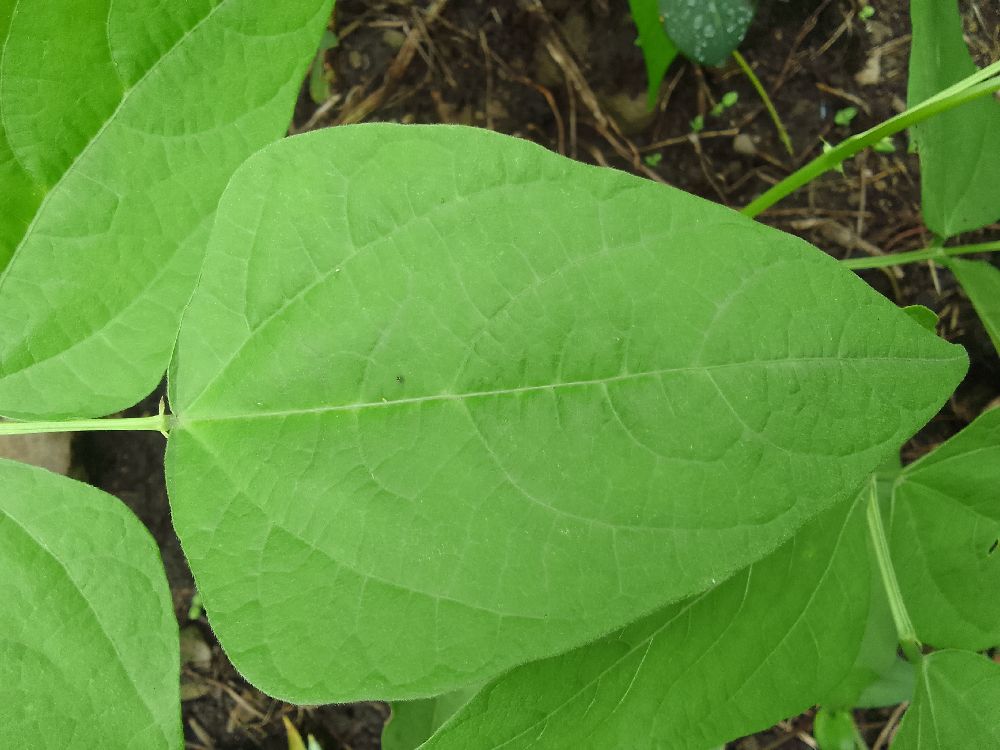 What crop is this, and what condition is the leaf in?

common bean, healthy
